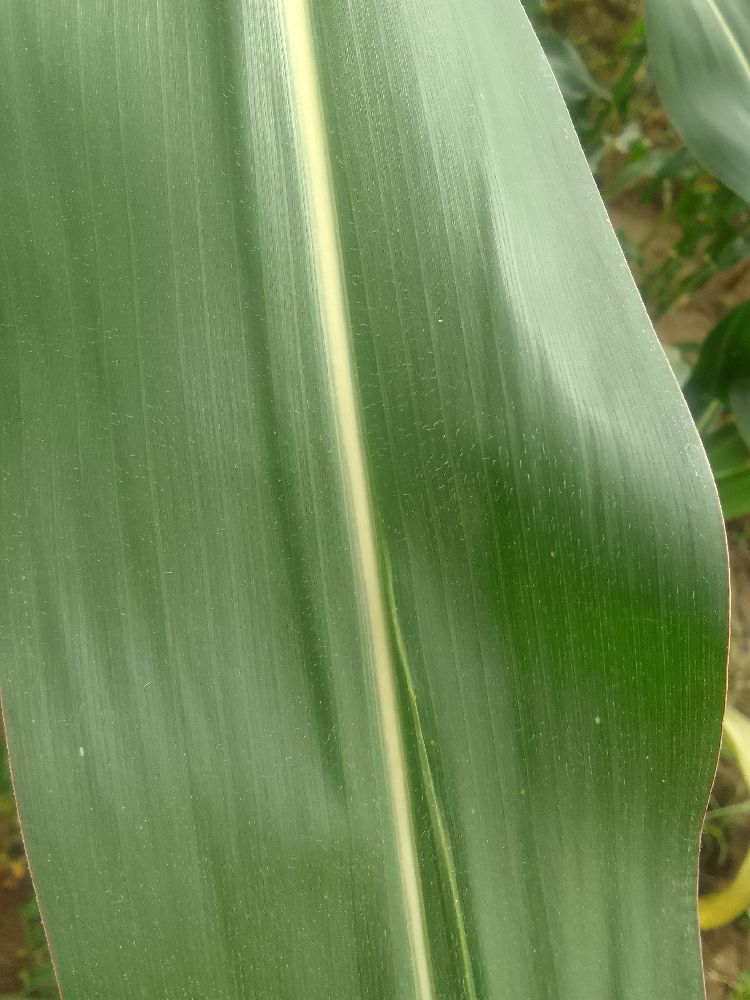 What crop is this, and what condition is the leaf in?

maize, healthy
